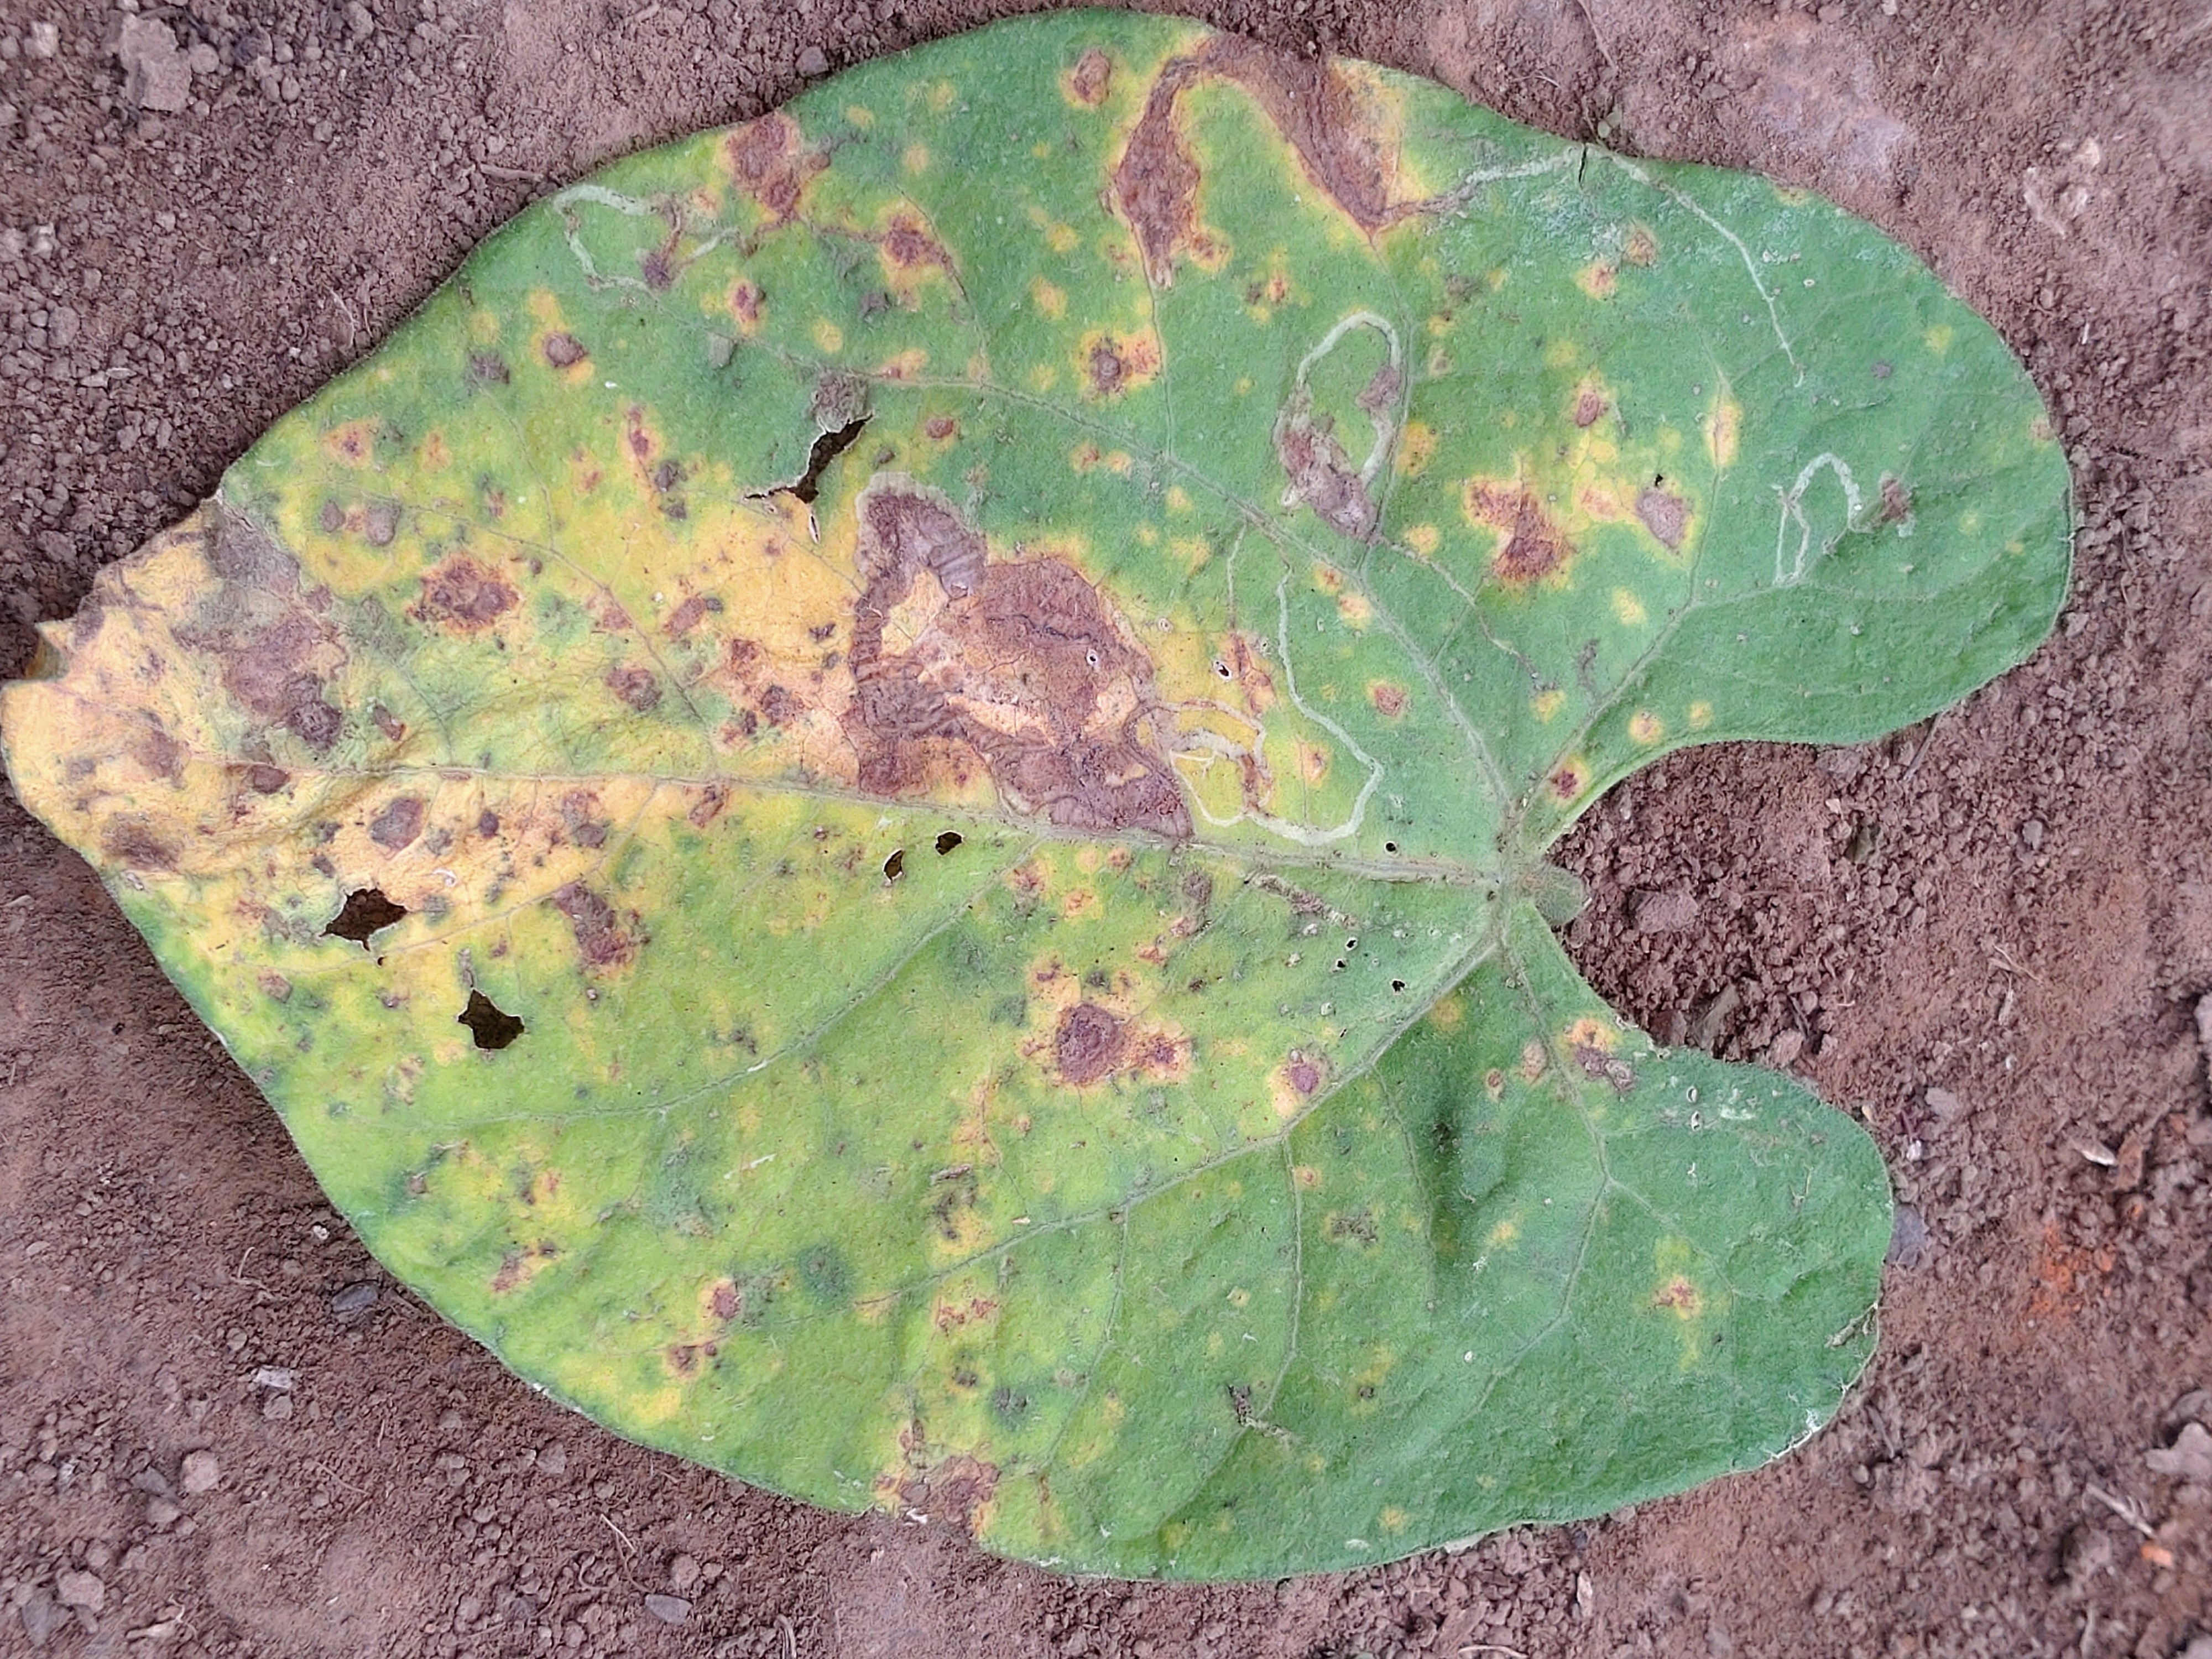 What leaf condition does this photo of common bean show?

anthracnose
